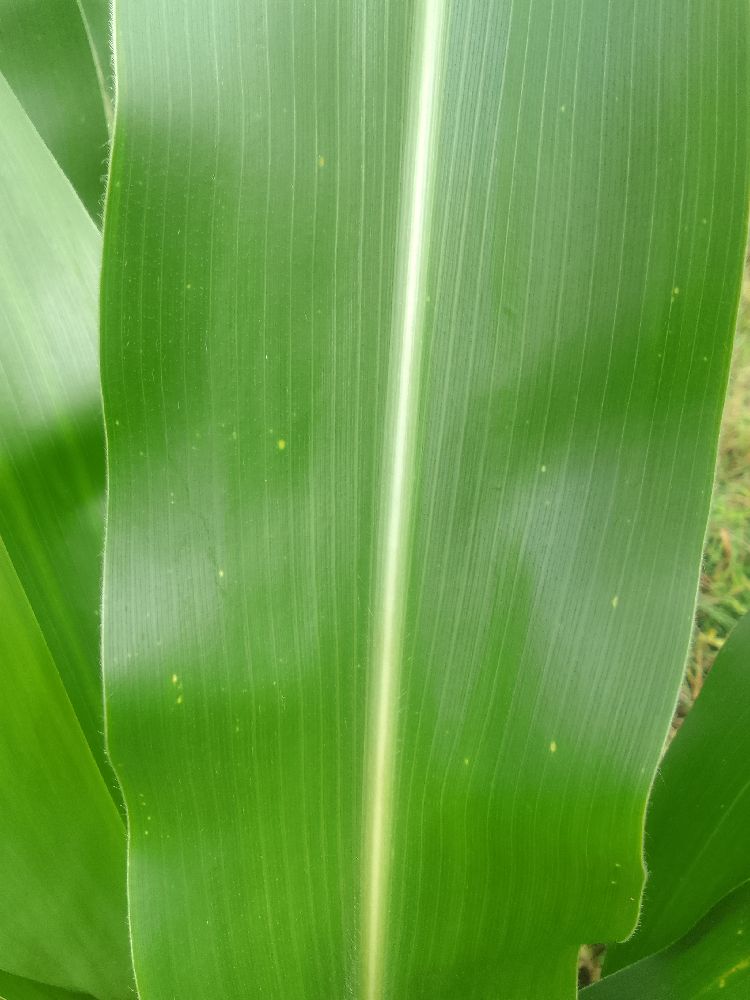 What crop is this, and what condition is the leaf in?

maize, healthy
